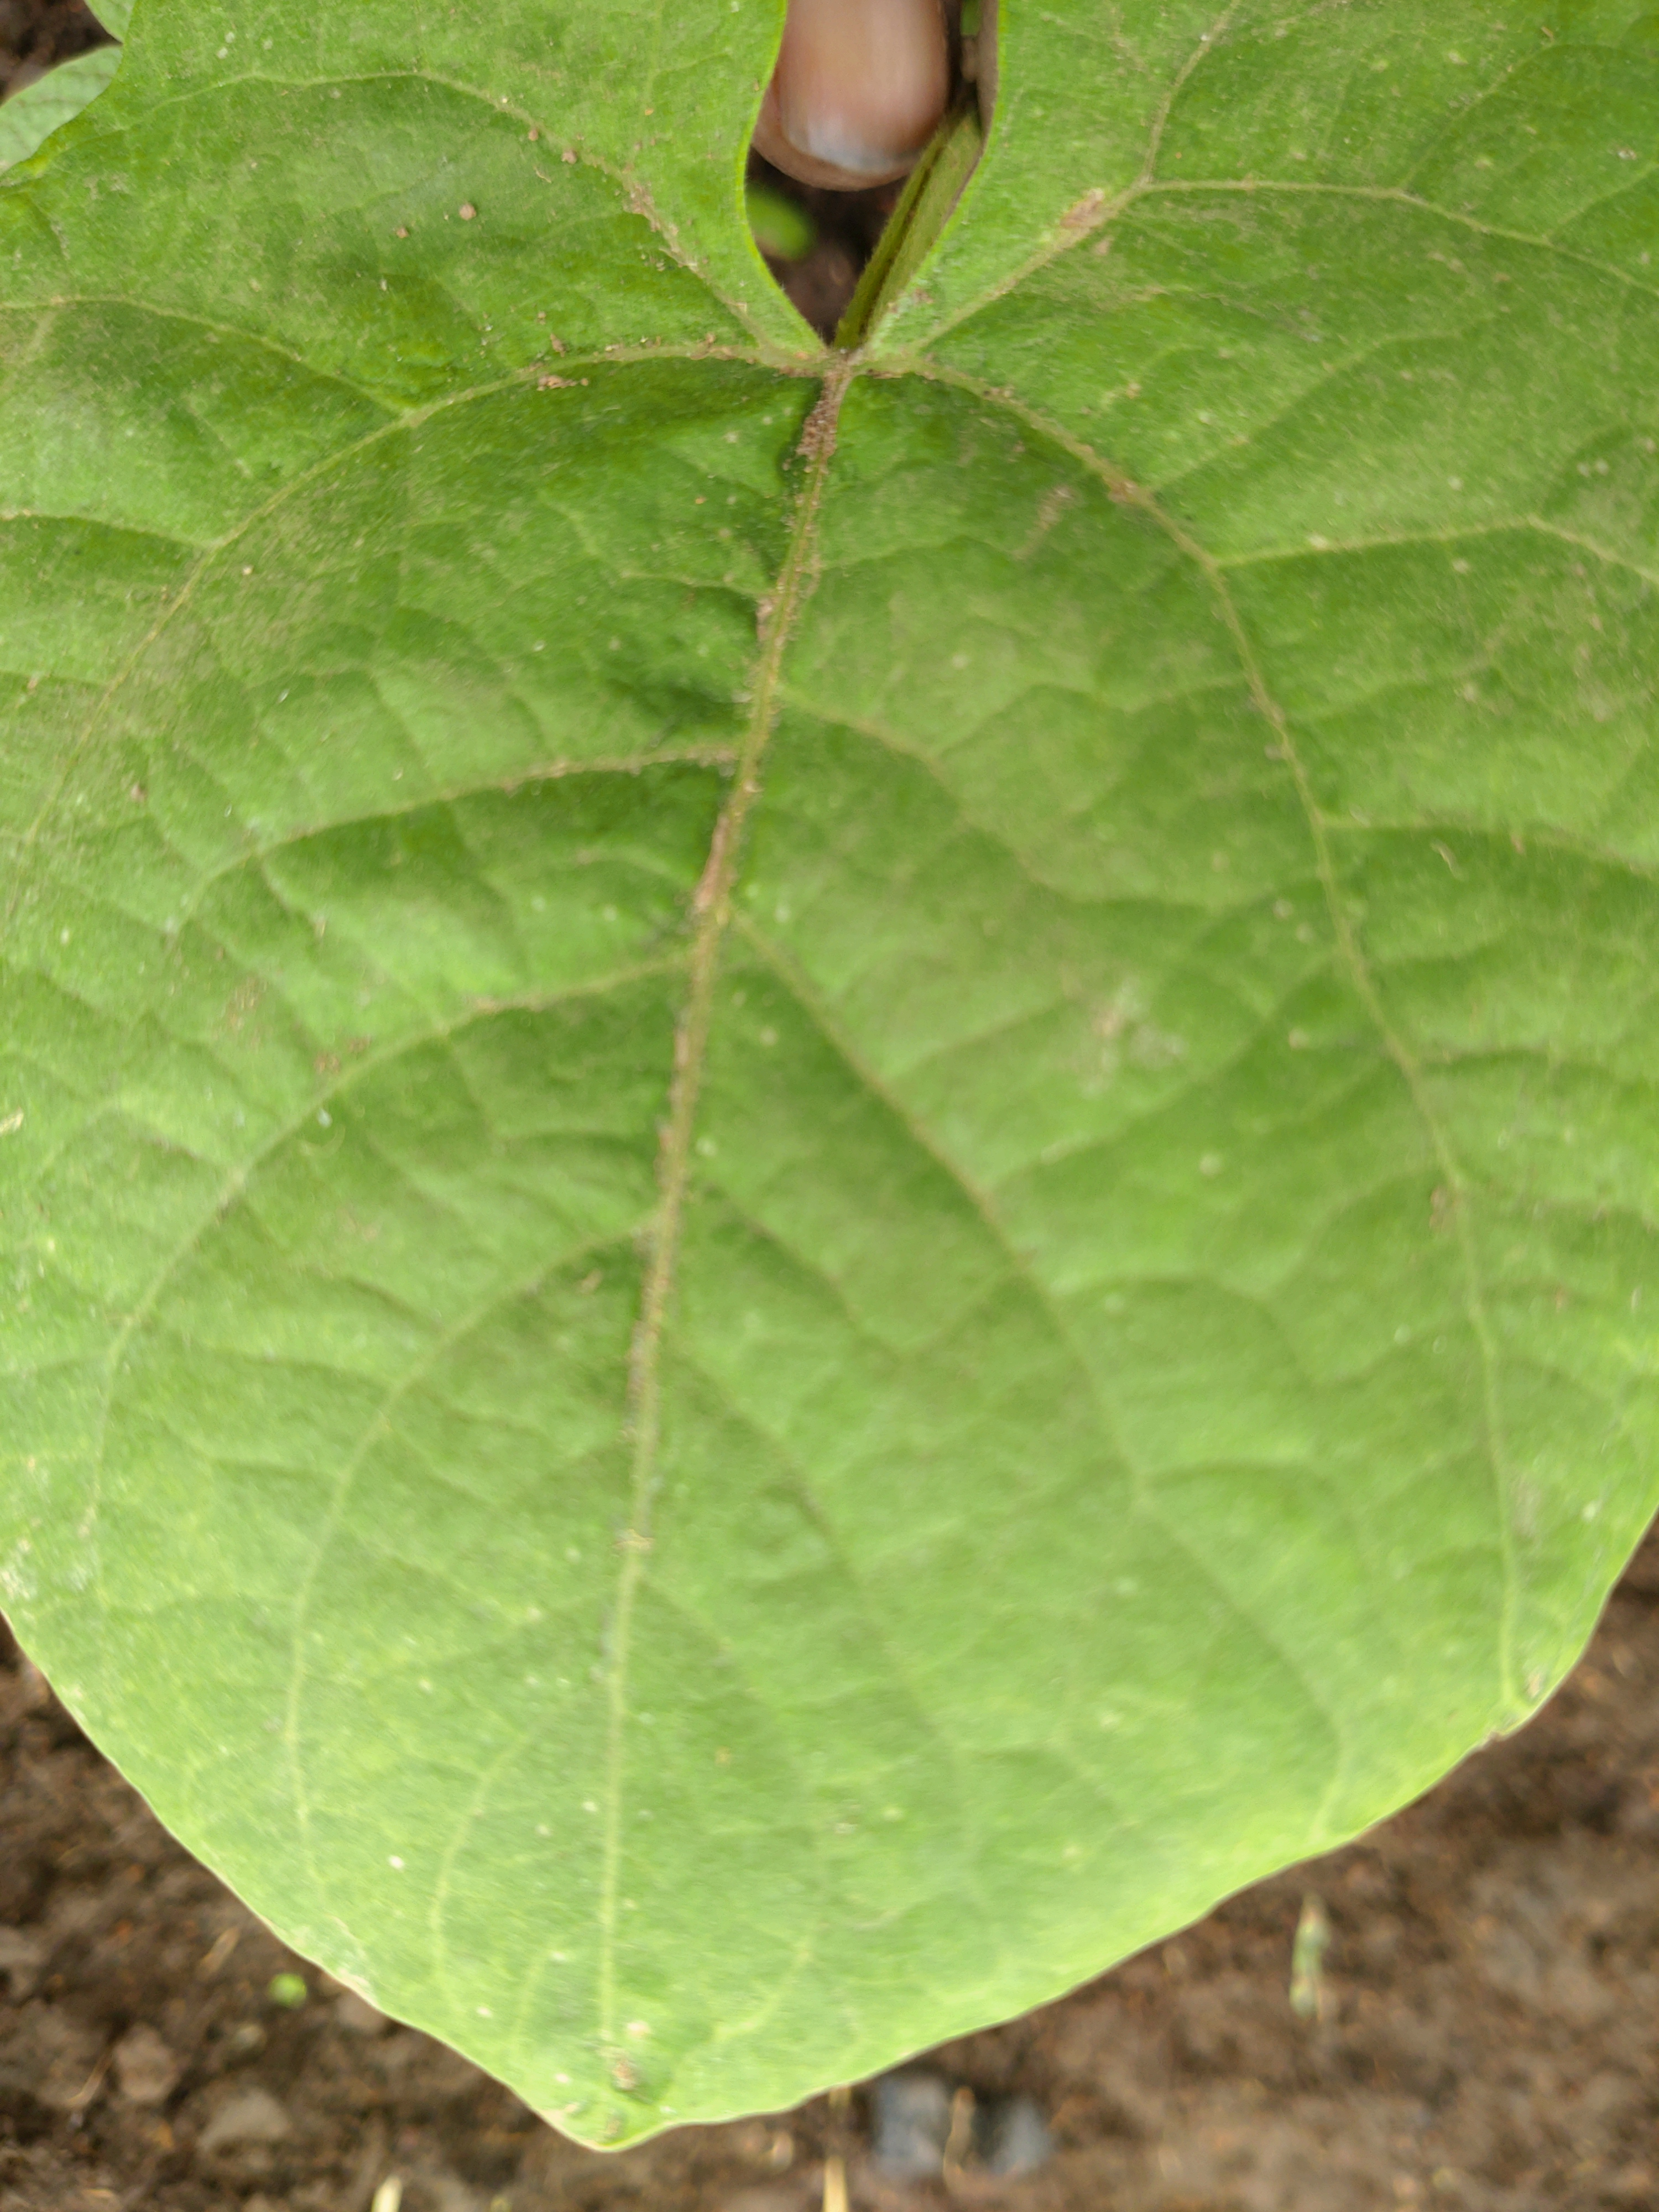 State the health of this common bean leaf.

healthy
